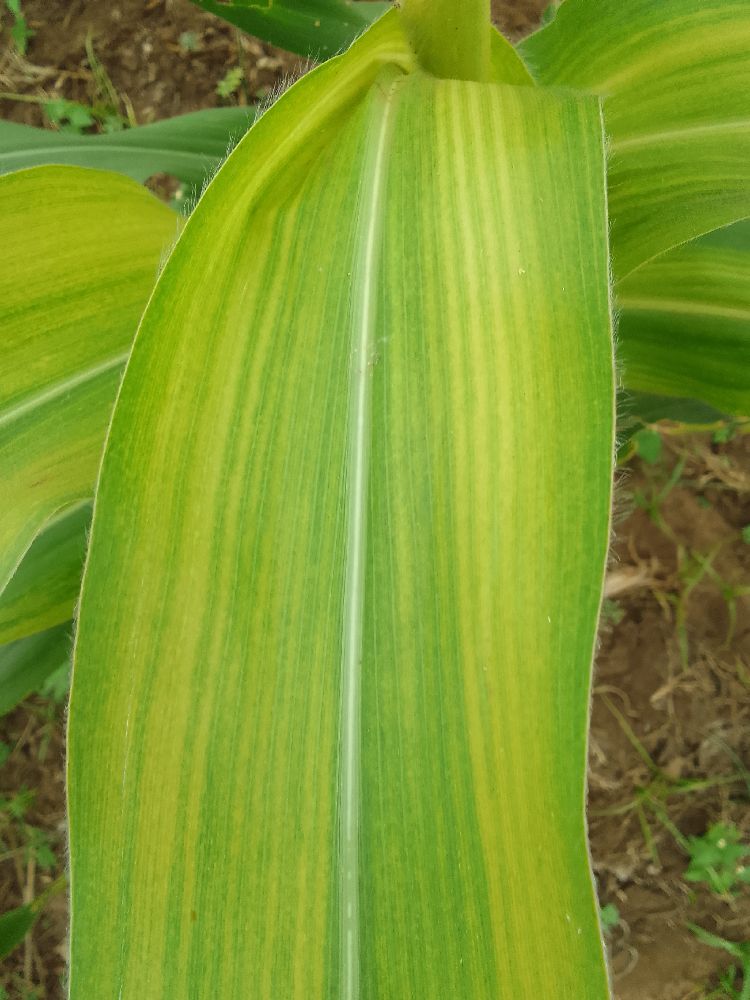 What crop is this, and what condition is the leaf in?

maize, maize lethal necrosis
